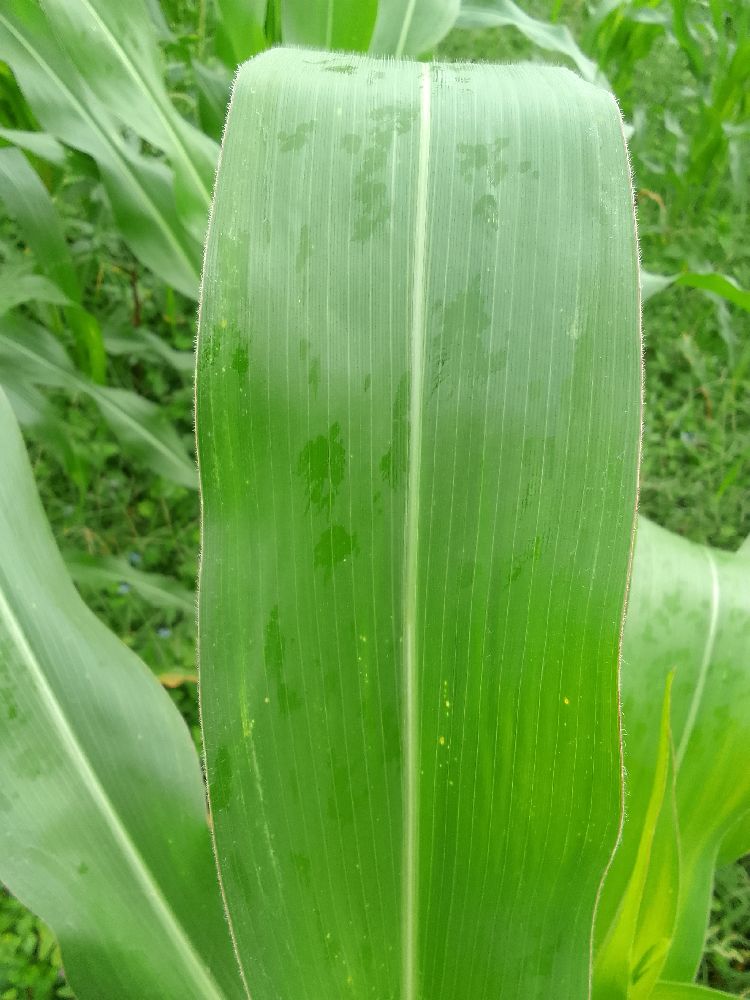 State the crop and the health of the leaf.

maize, healthy
